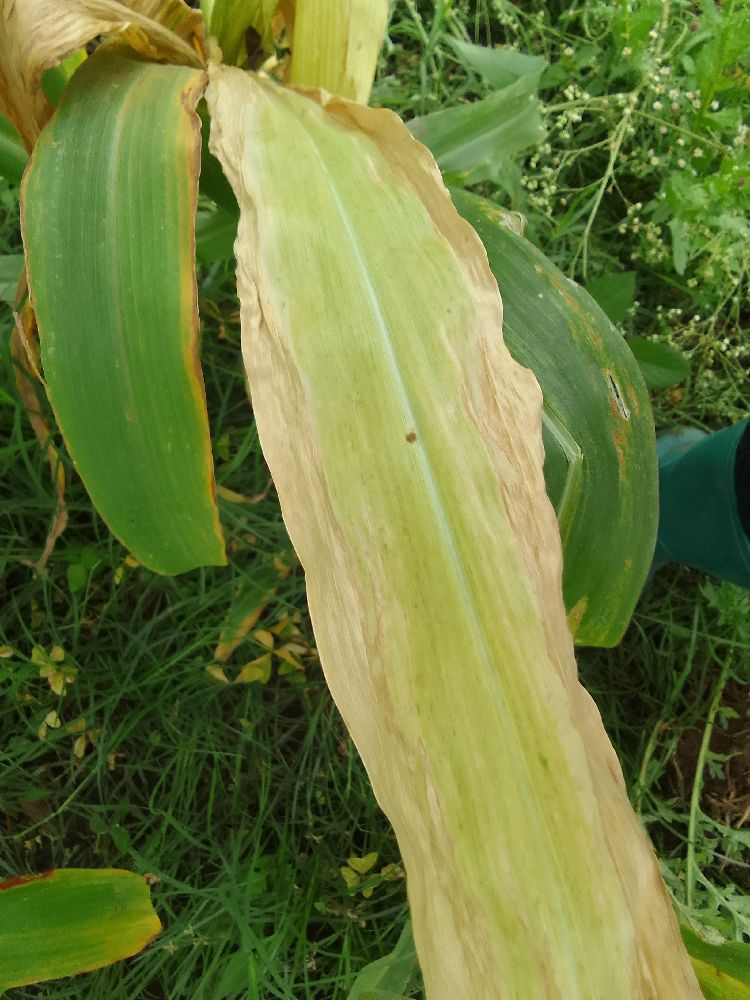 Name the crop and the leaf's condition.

maize, maize lethal necrosis
